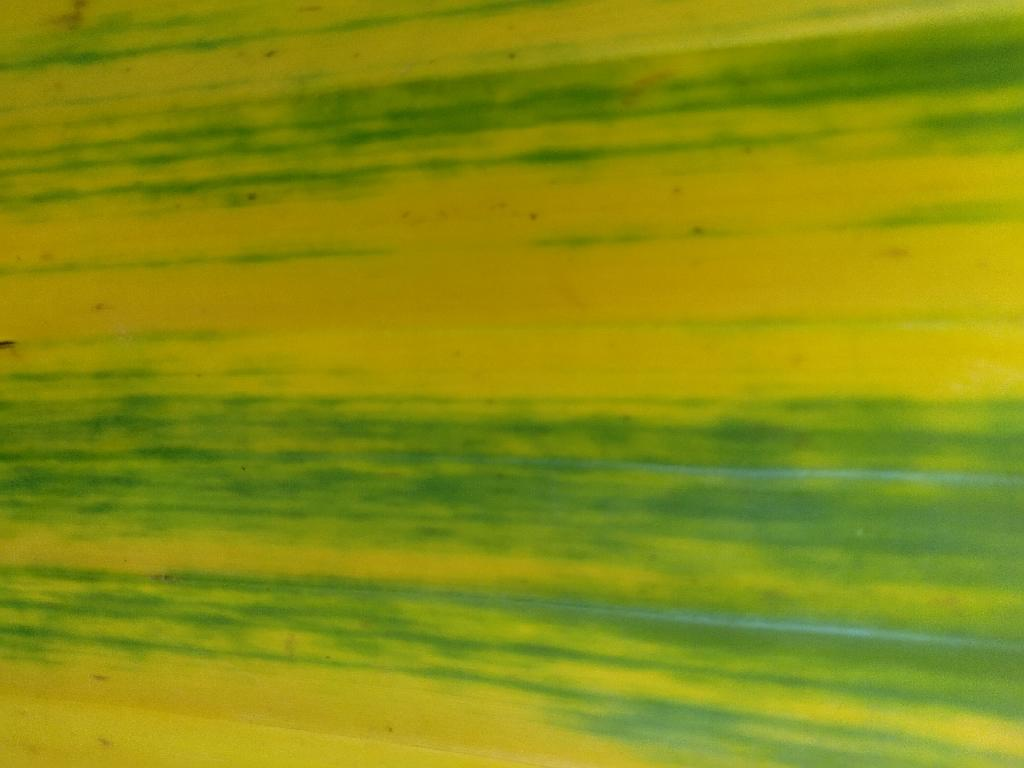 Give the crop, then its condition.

banana, fusarium wilt race 1
